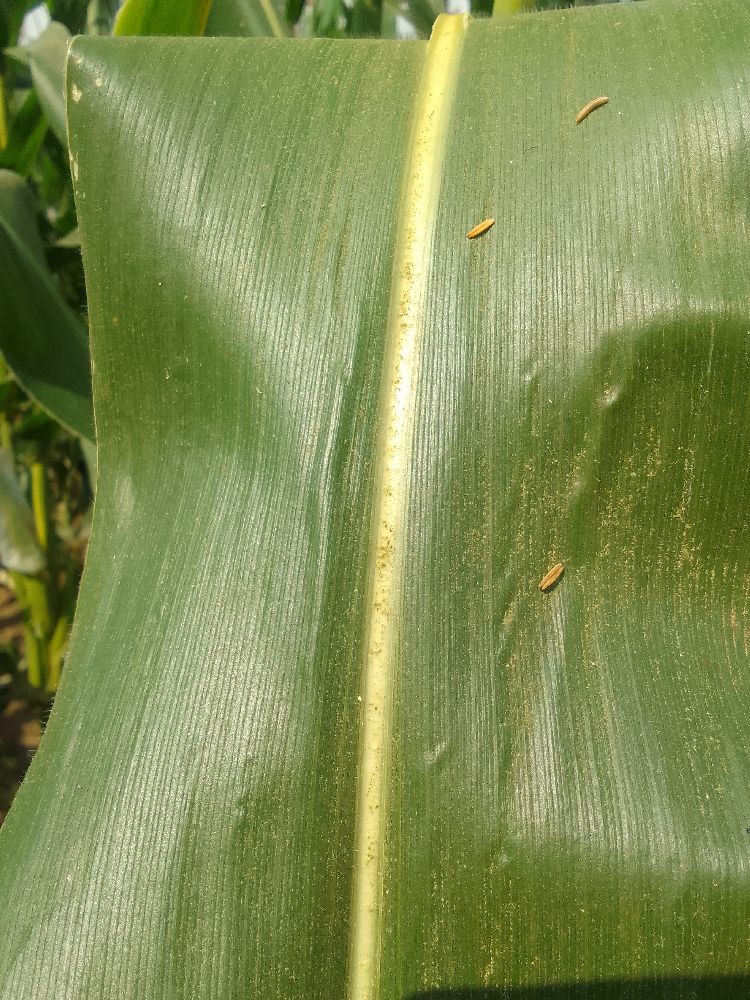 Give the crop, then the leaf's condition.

maize, healthy
